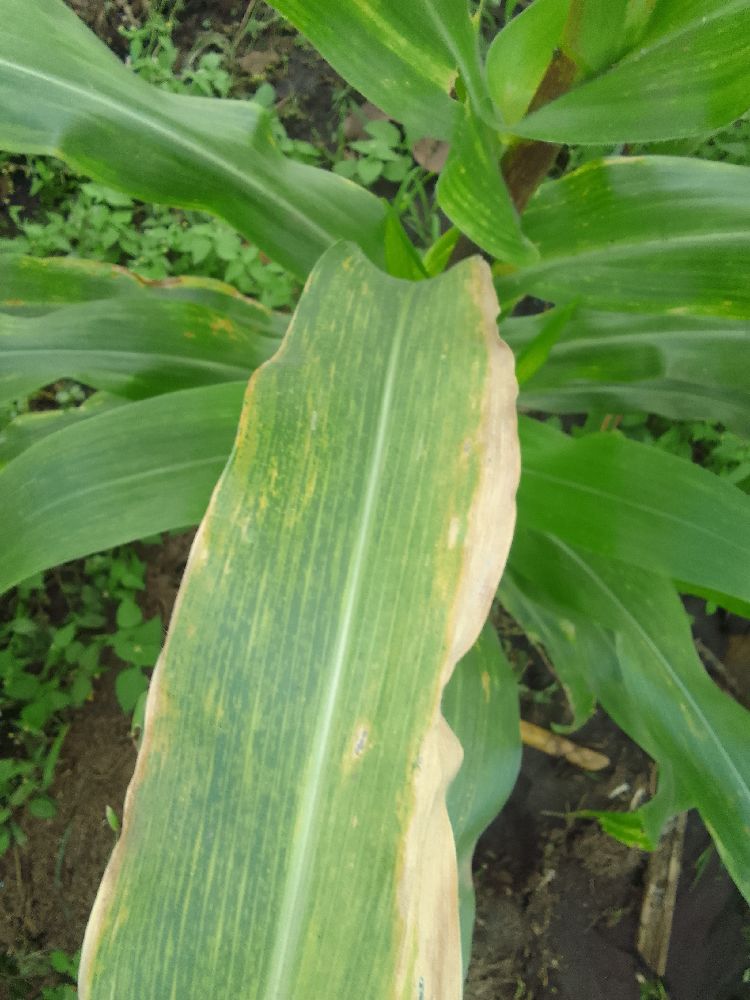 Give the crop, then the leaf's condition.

maize, maize lethal necrosis
